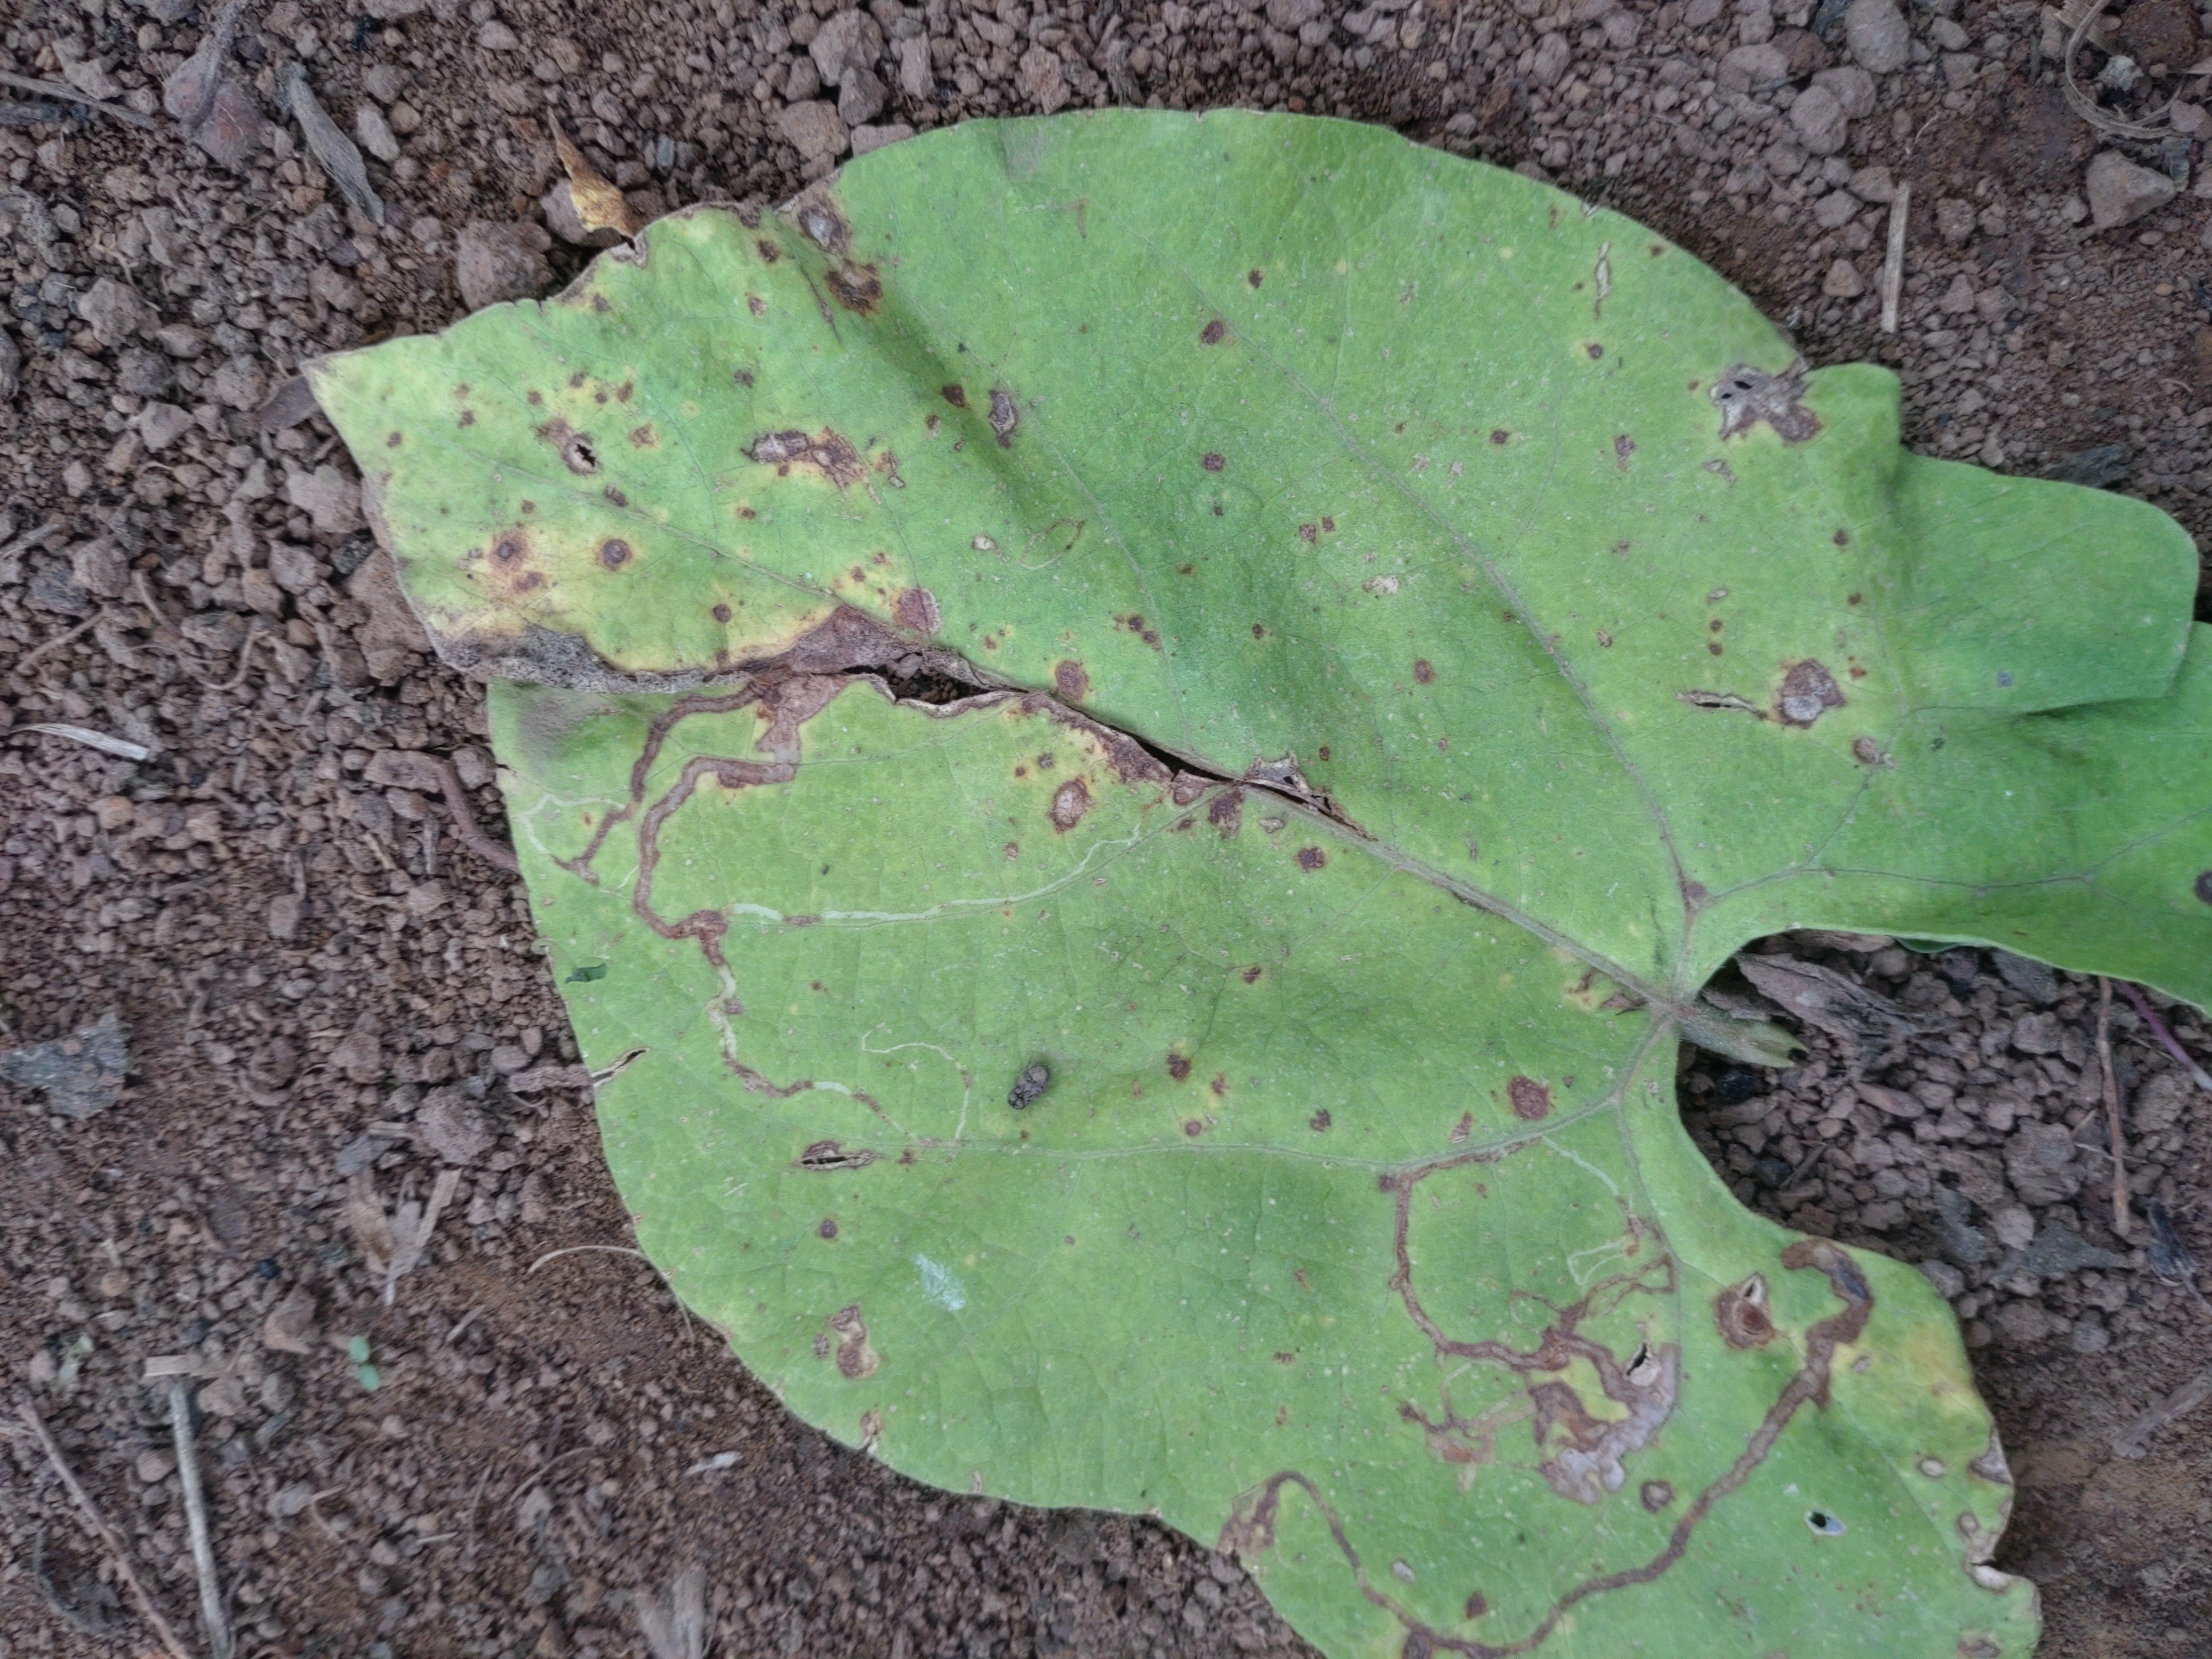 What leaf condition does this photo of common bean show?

anthracnose
